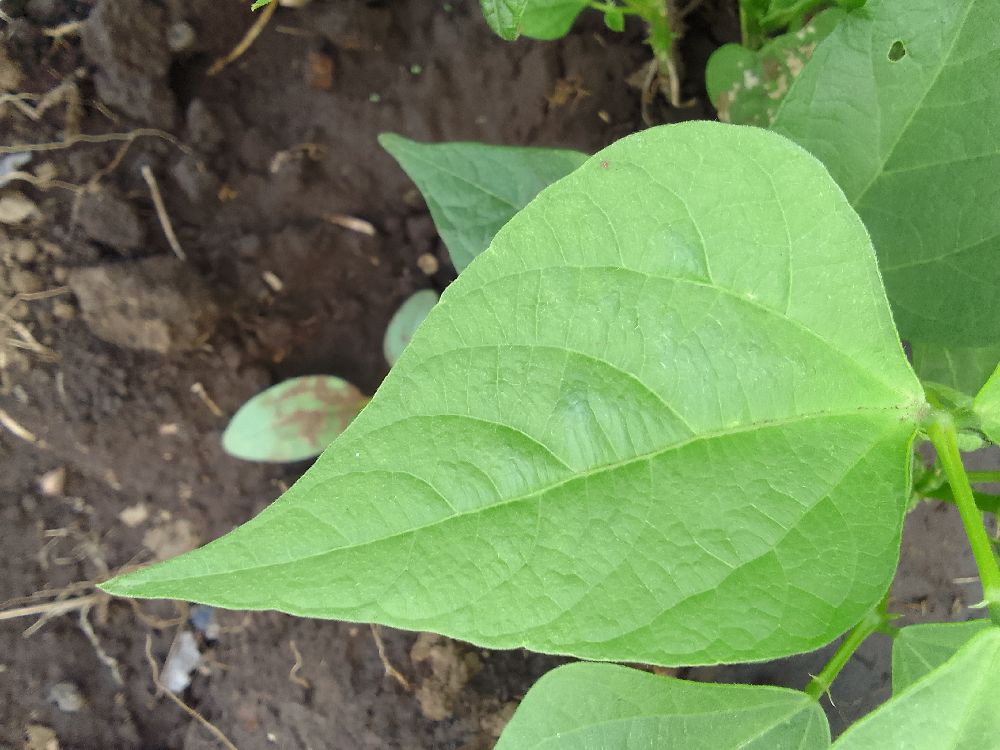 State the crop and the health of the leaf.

common bean, healthy
